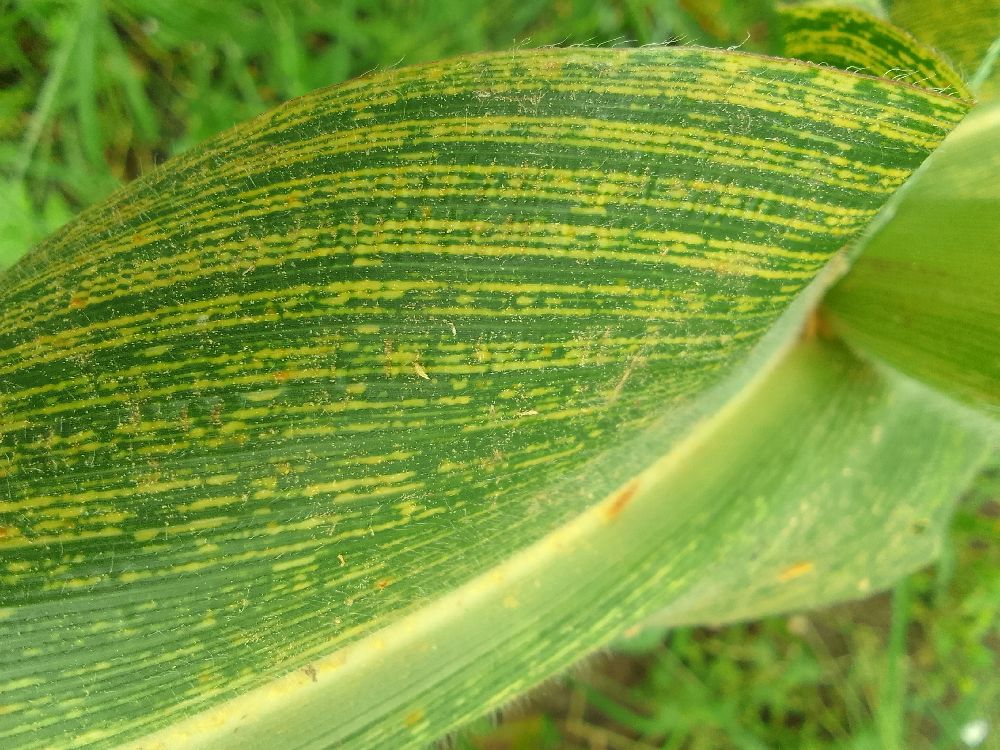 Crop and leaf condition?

maize, maize streak virus
